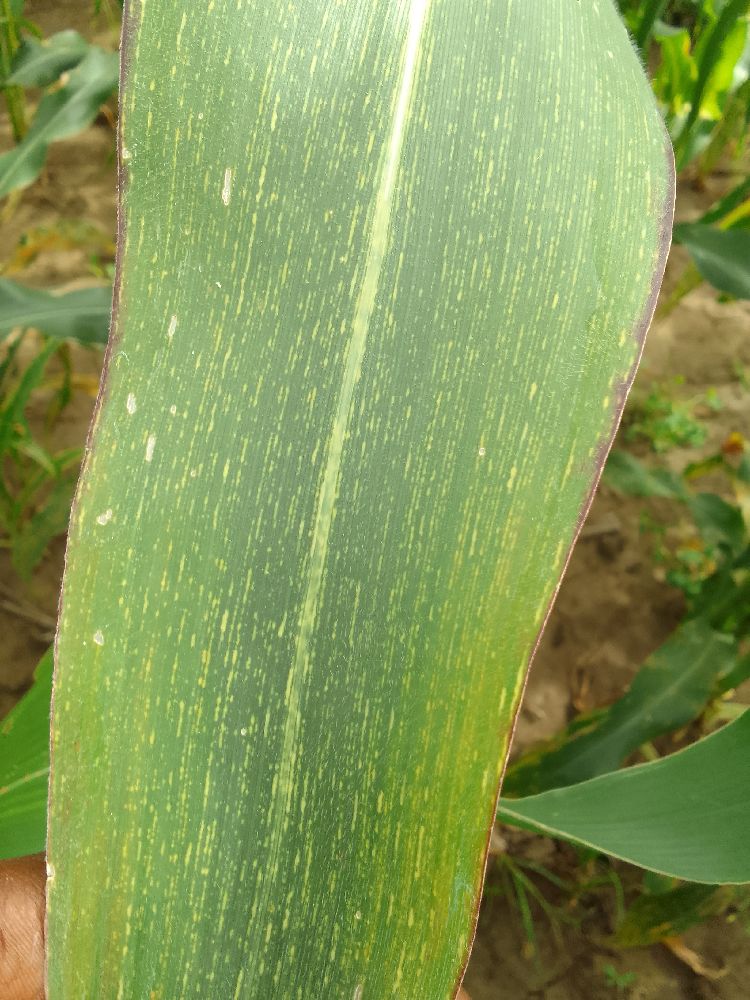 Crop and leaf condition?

maize, maize streak virus
